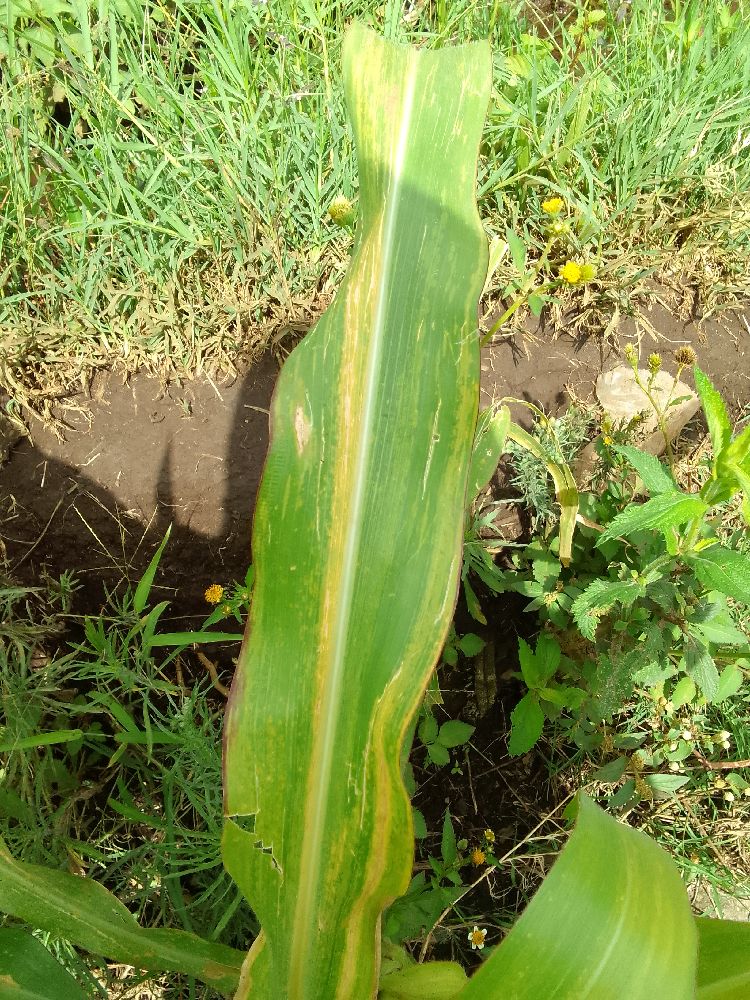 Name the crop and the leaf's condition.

maize, maize lethal necrosis
